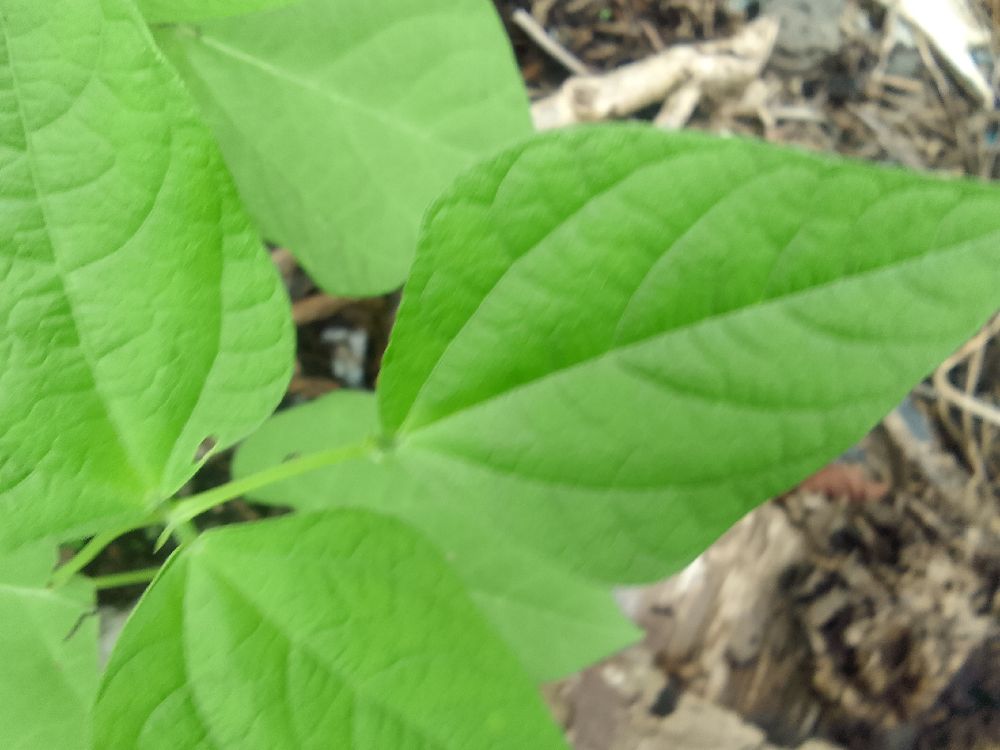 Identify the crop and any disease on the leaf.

common bean, healthy
